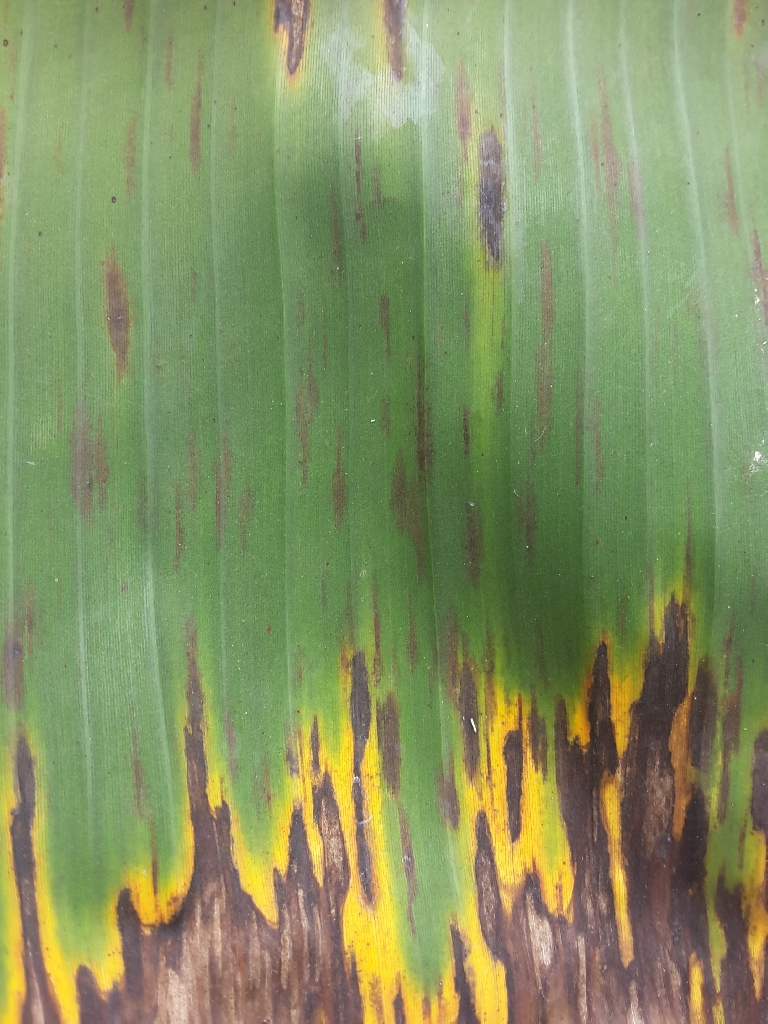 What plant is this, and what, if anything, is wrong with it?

banana, black sigatoka
